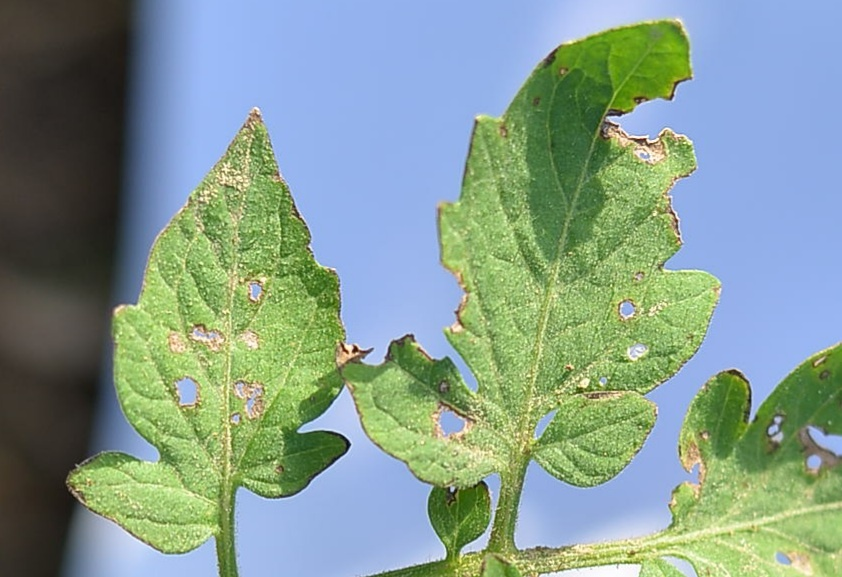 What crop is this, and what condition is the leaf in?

tomato, infected
